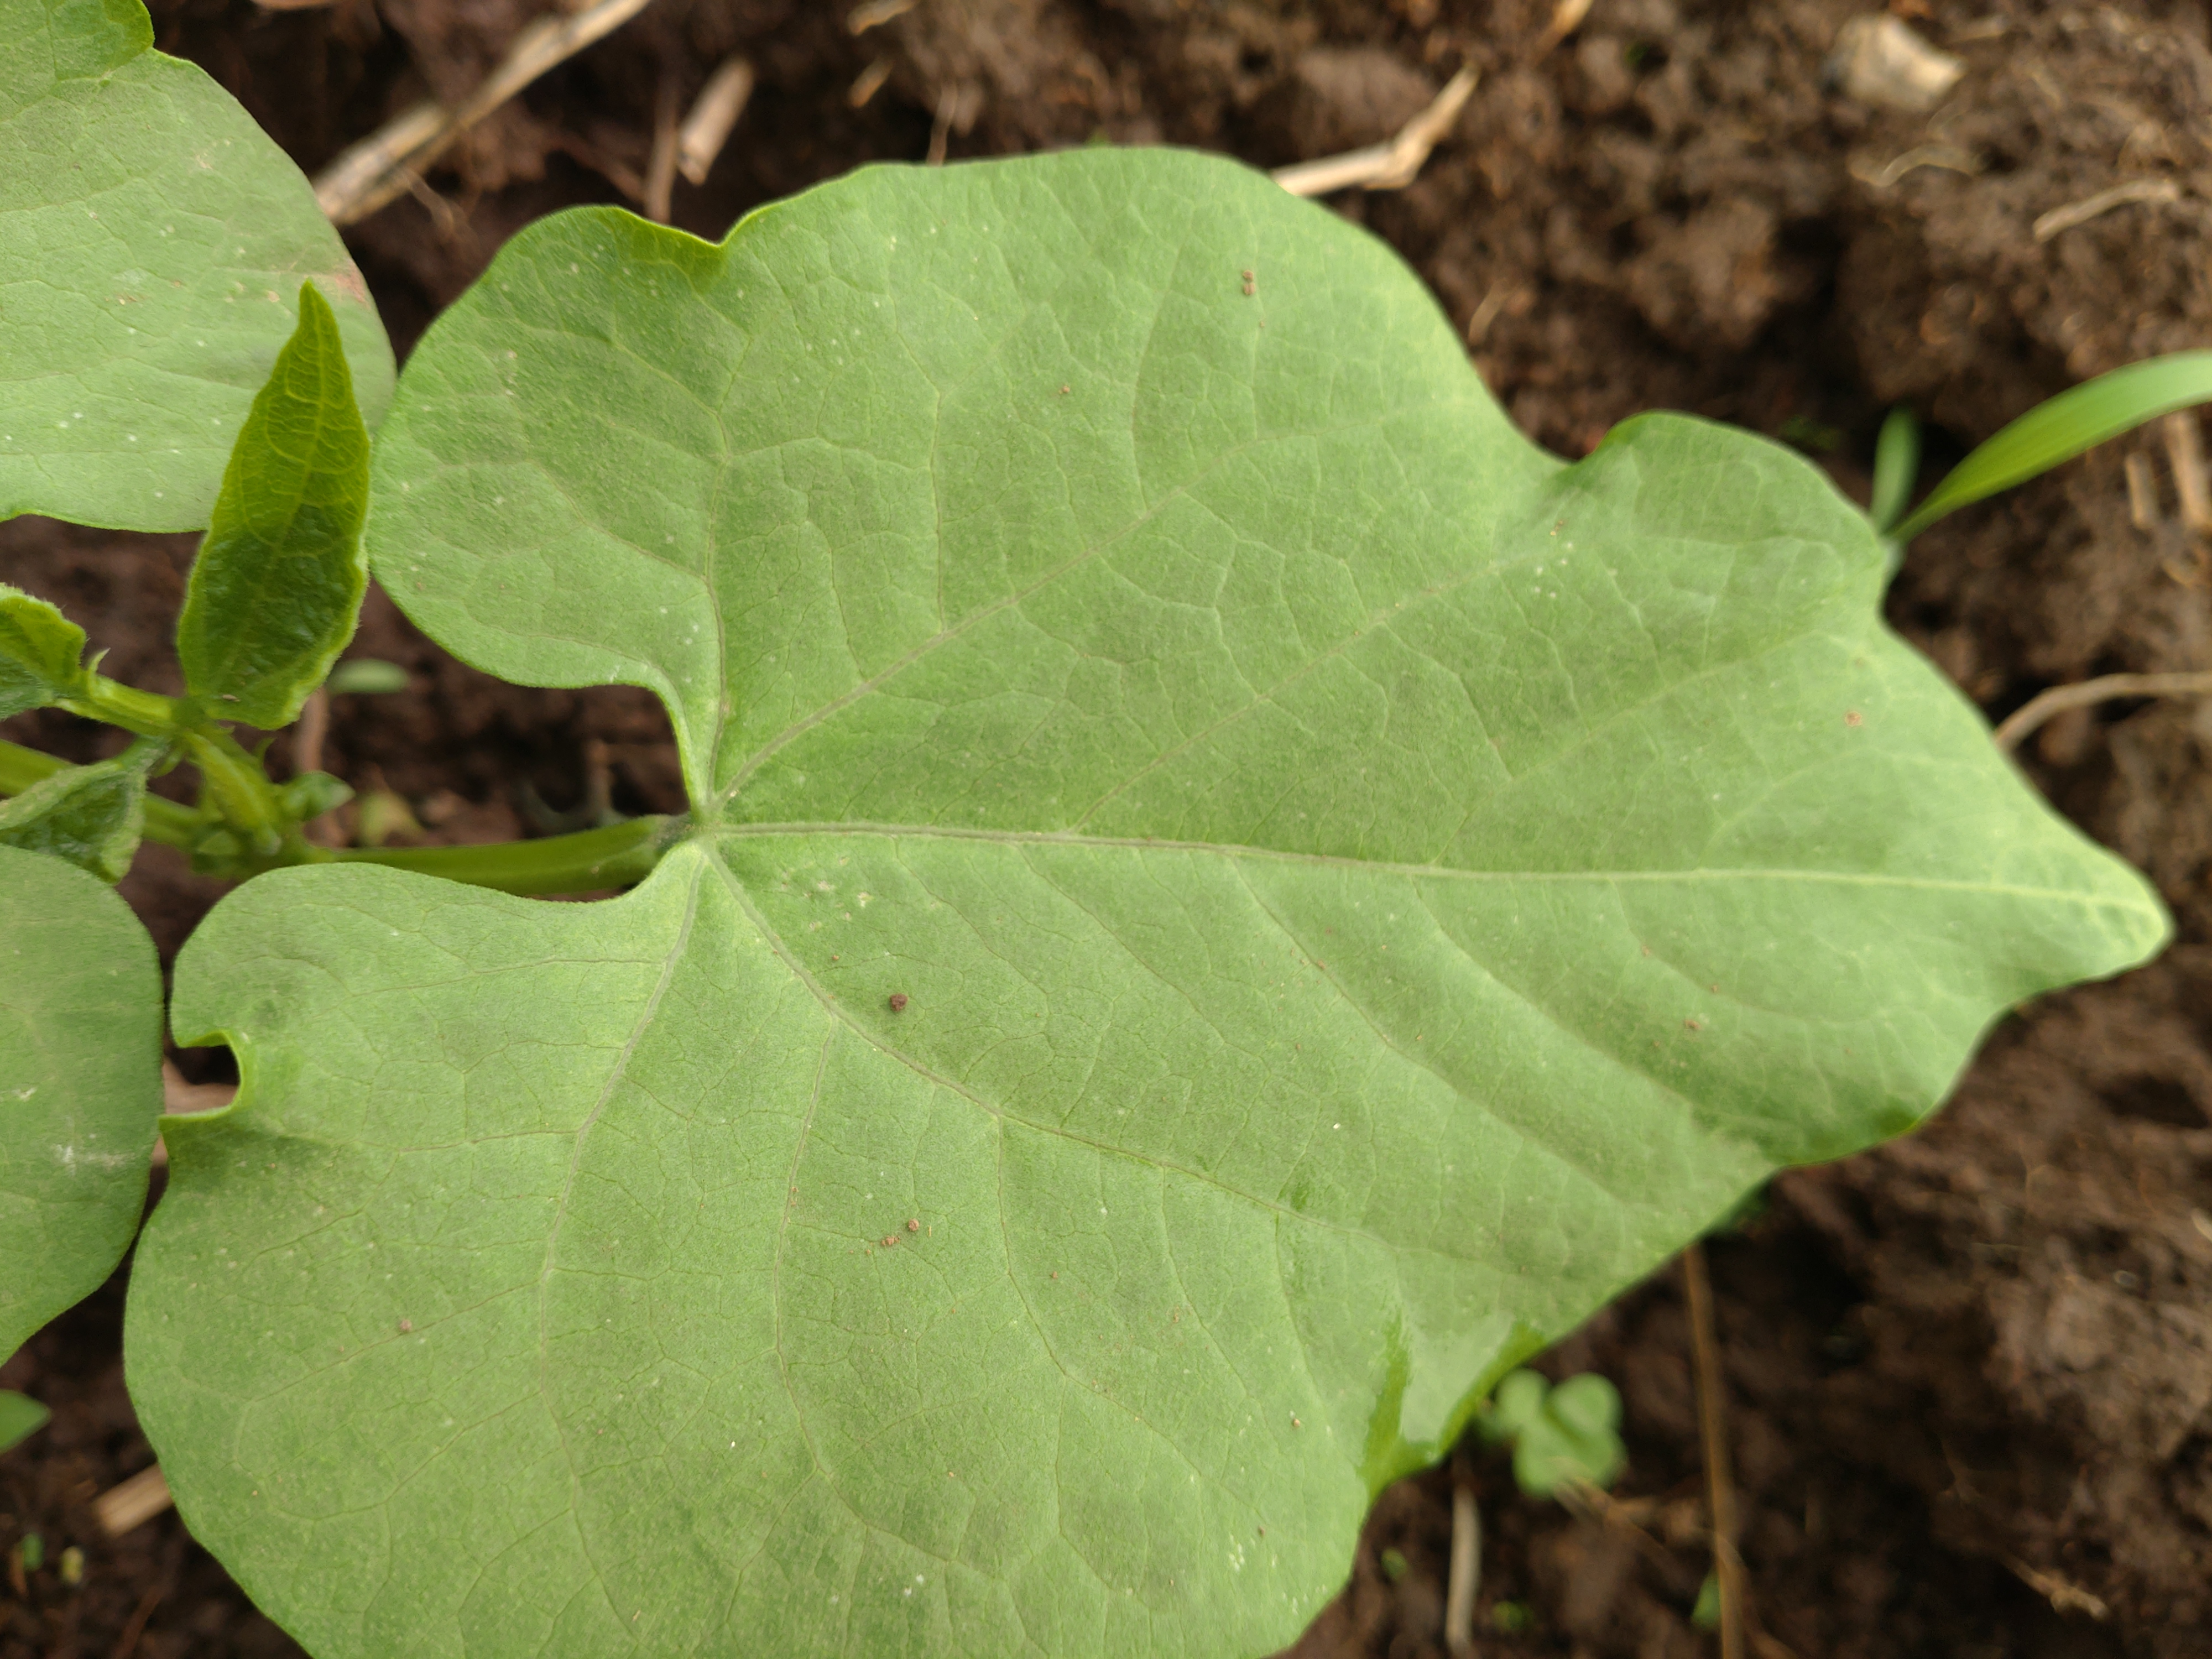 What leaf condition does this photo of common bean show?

healthy
